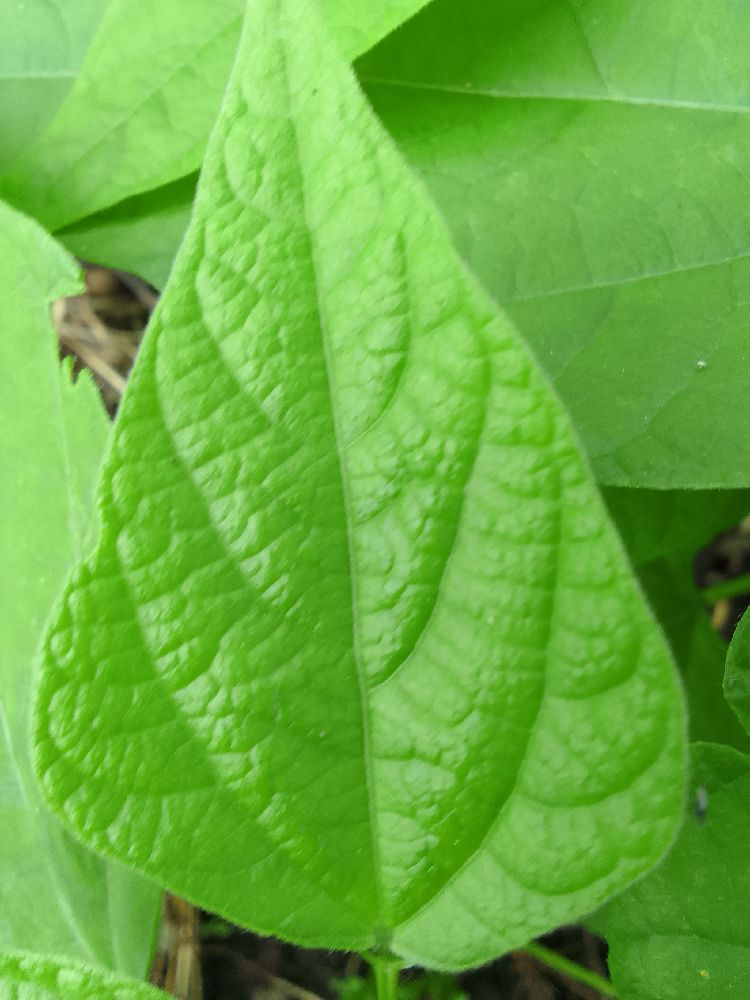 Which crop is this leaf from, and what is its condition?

common bean, healthy
